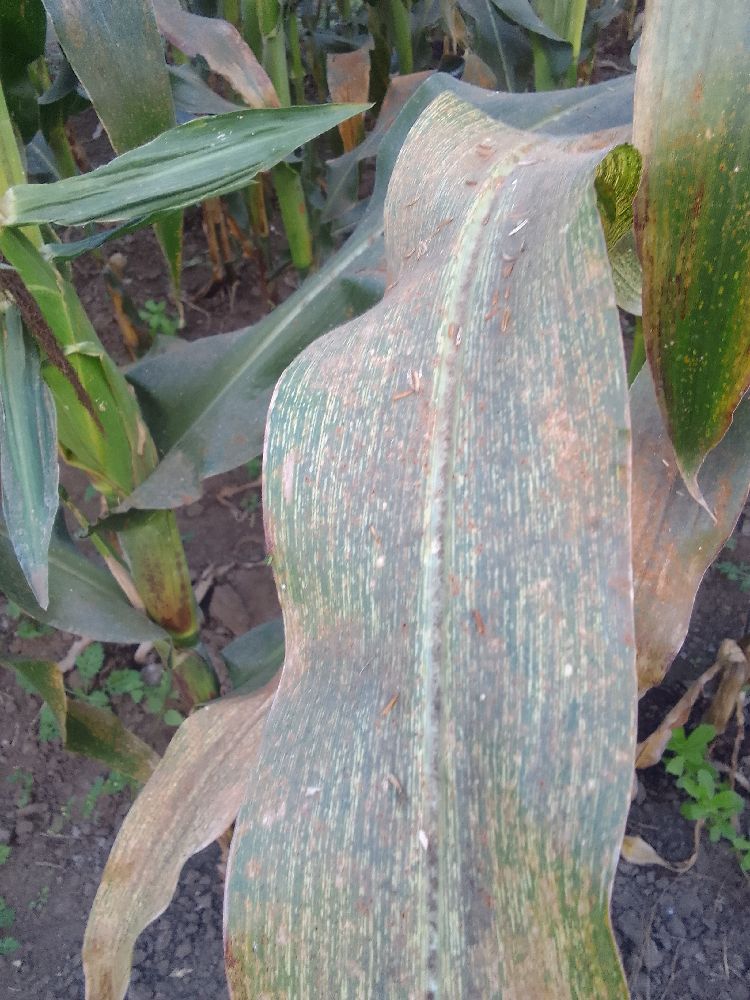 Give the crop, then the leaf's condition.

maize, maize streak virus
